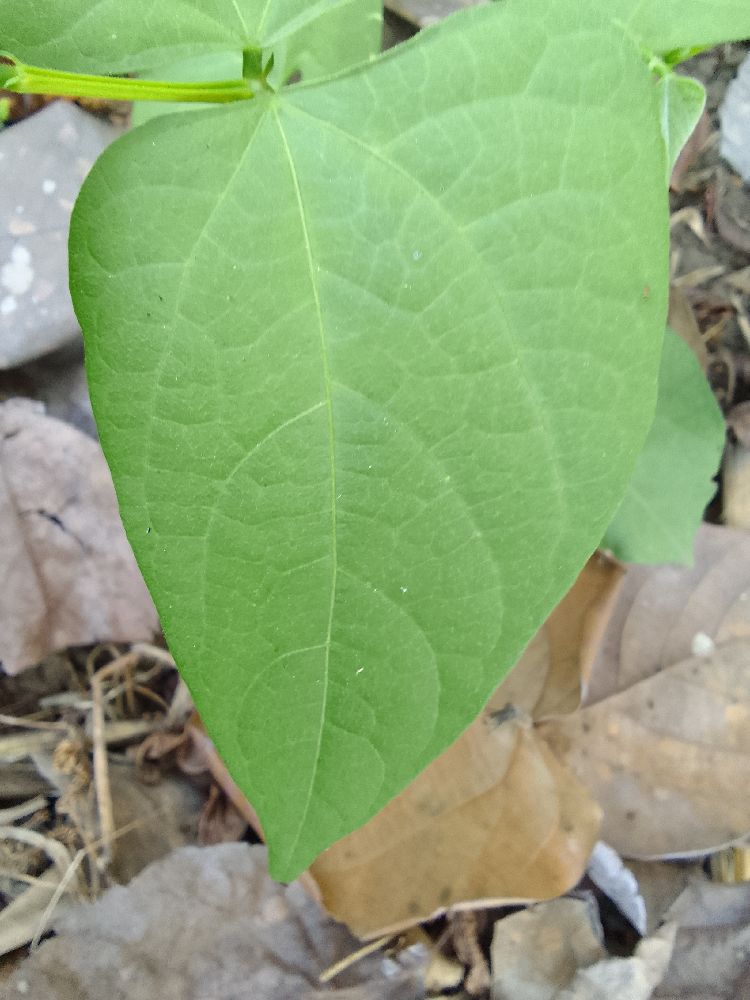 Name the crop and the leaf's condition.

common bean, healthy
